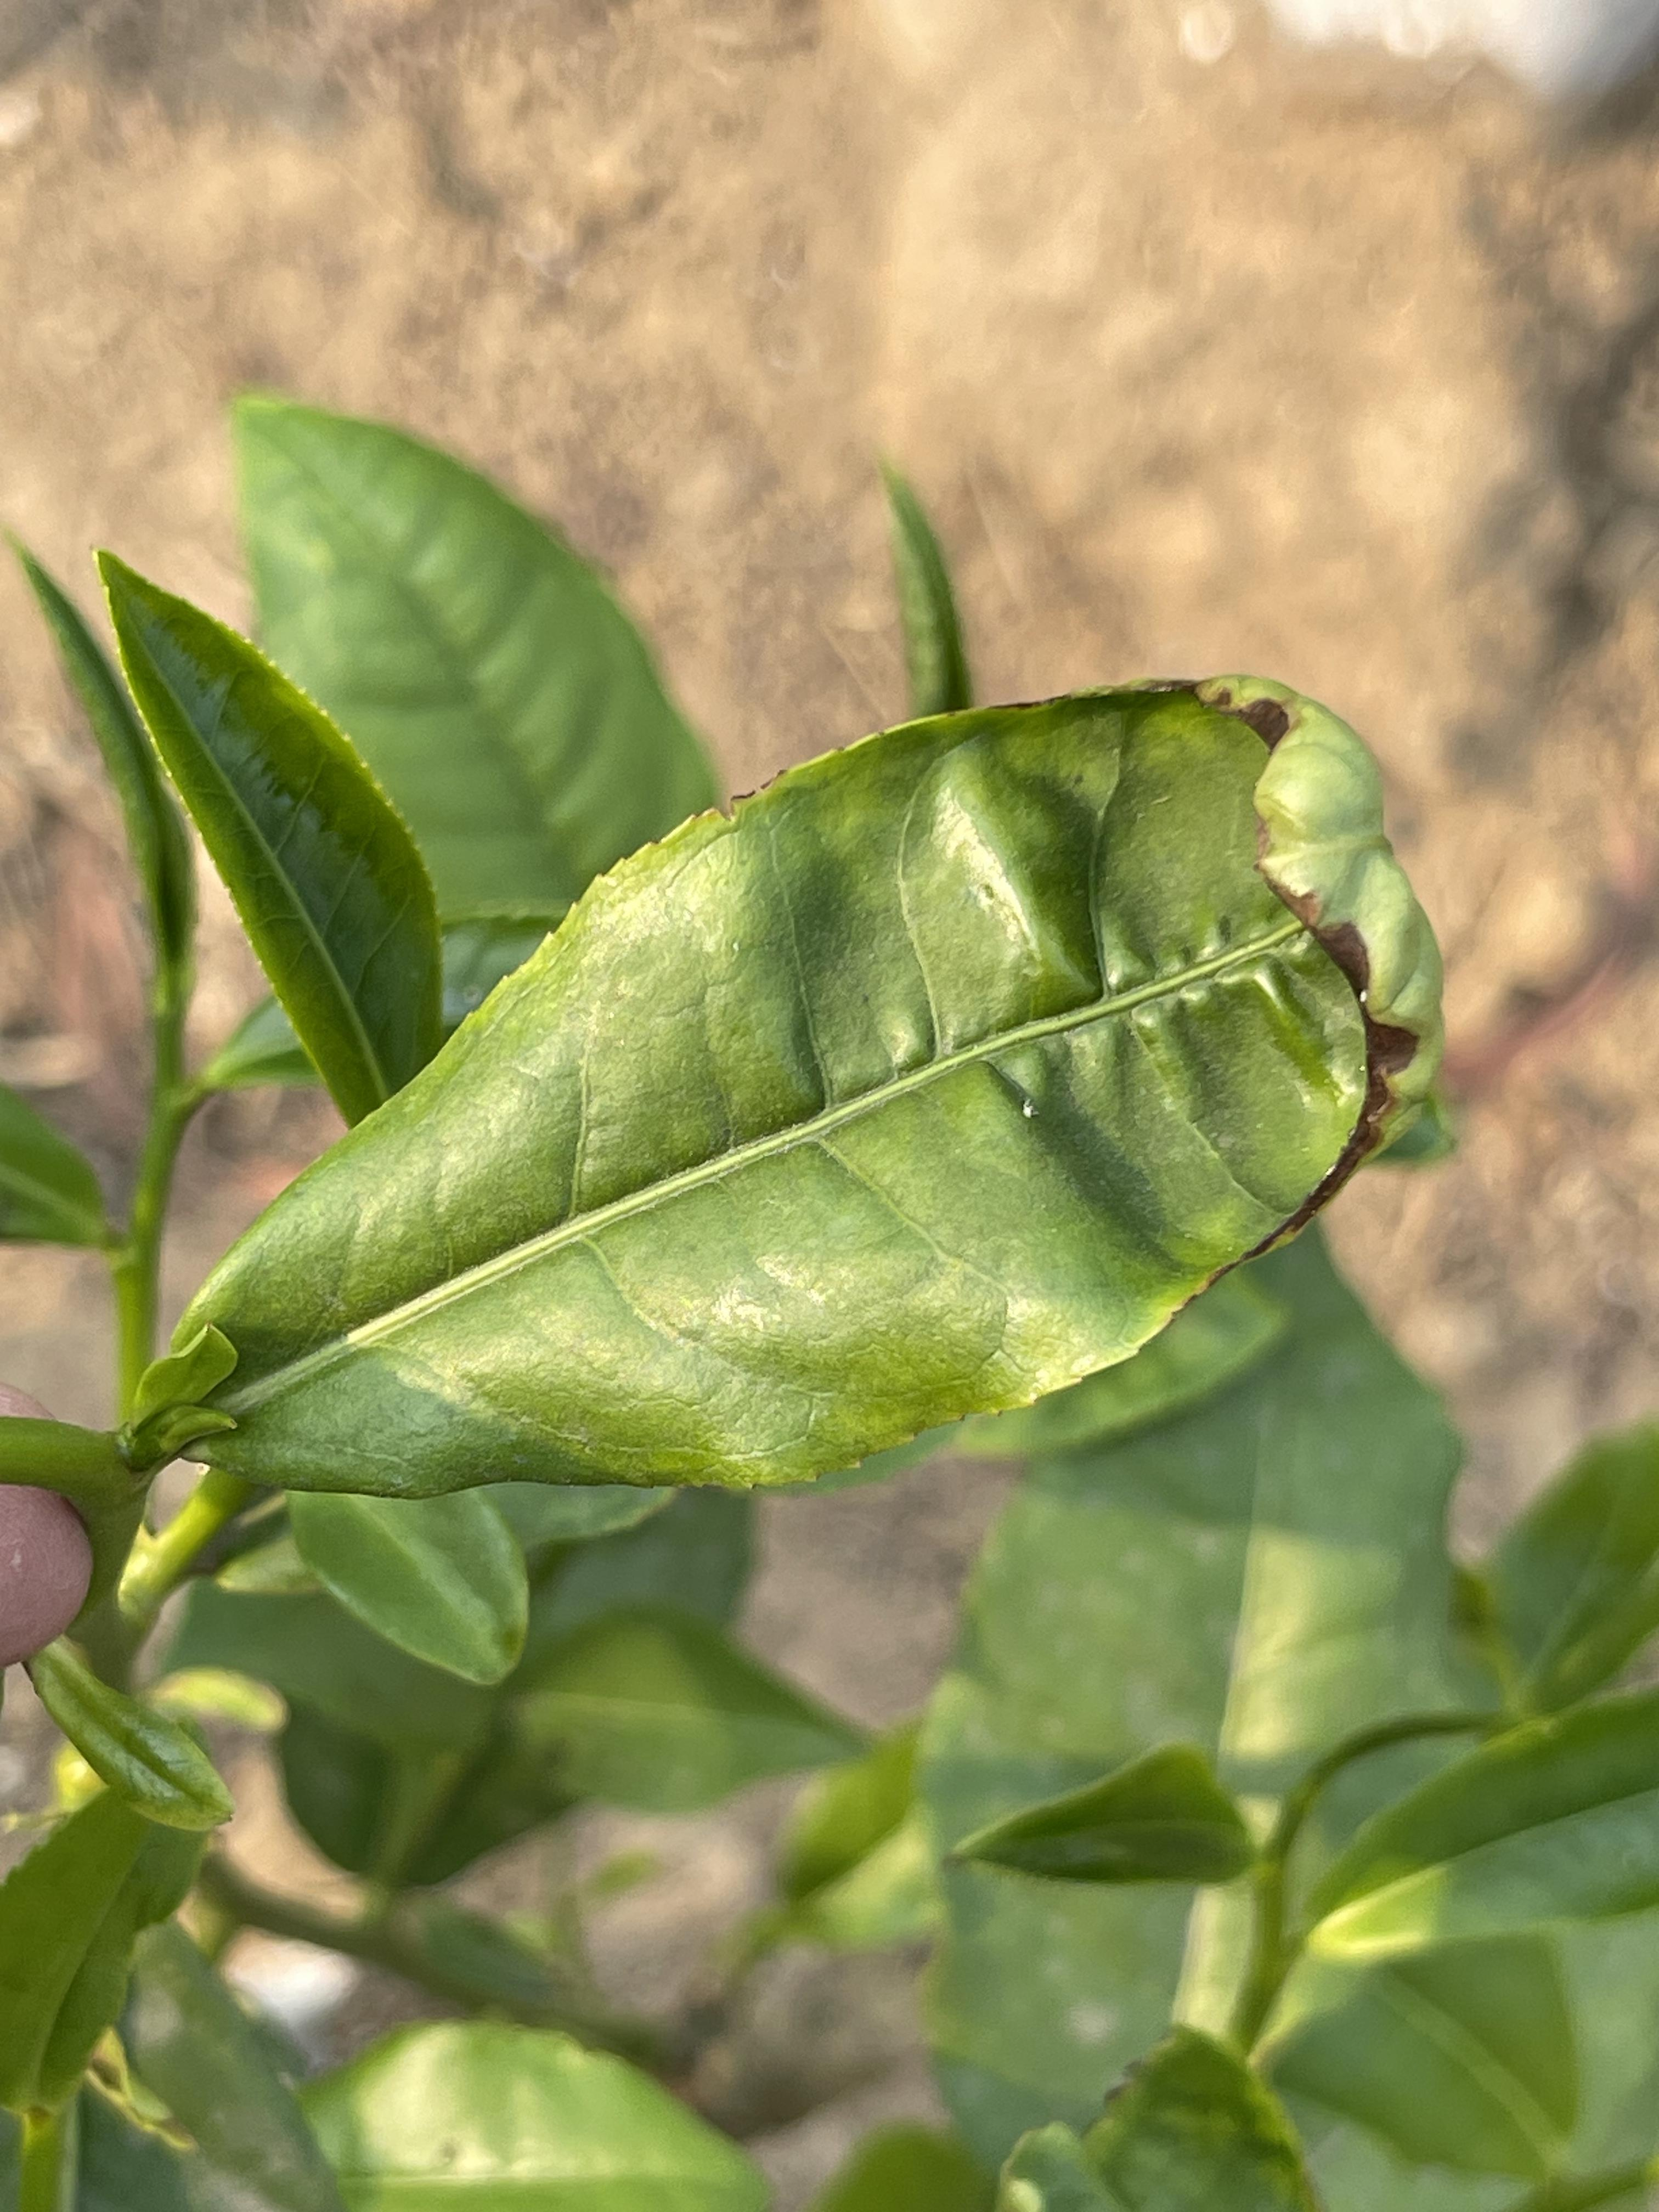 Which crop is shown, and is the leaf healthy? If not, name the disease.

tea, helopeltis
